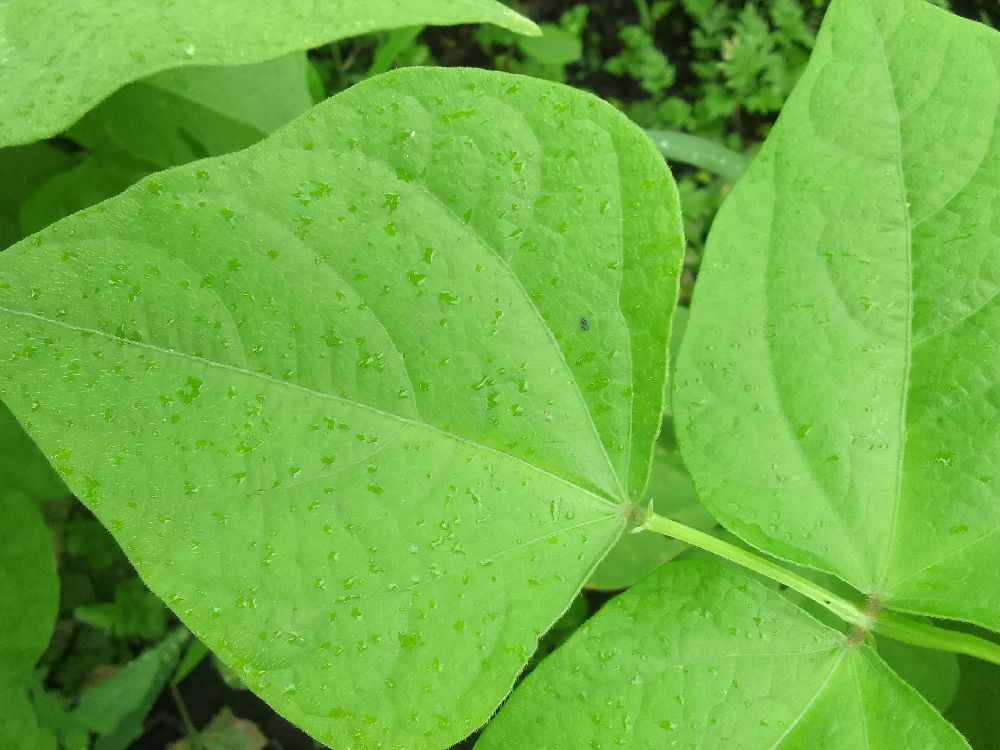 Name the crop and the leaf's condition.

common bean, healthy
